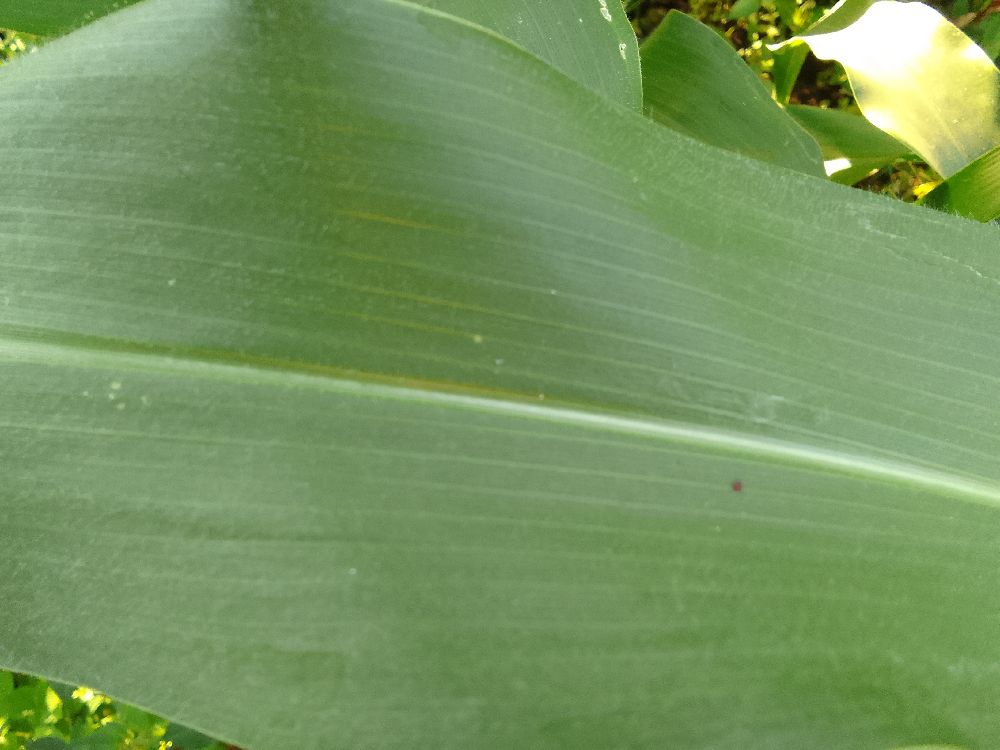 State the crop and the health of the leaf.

maize, healthy
